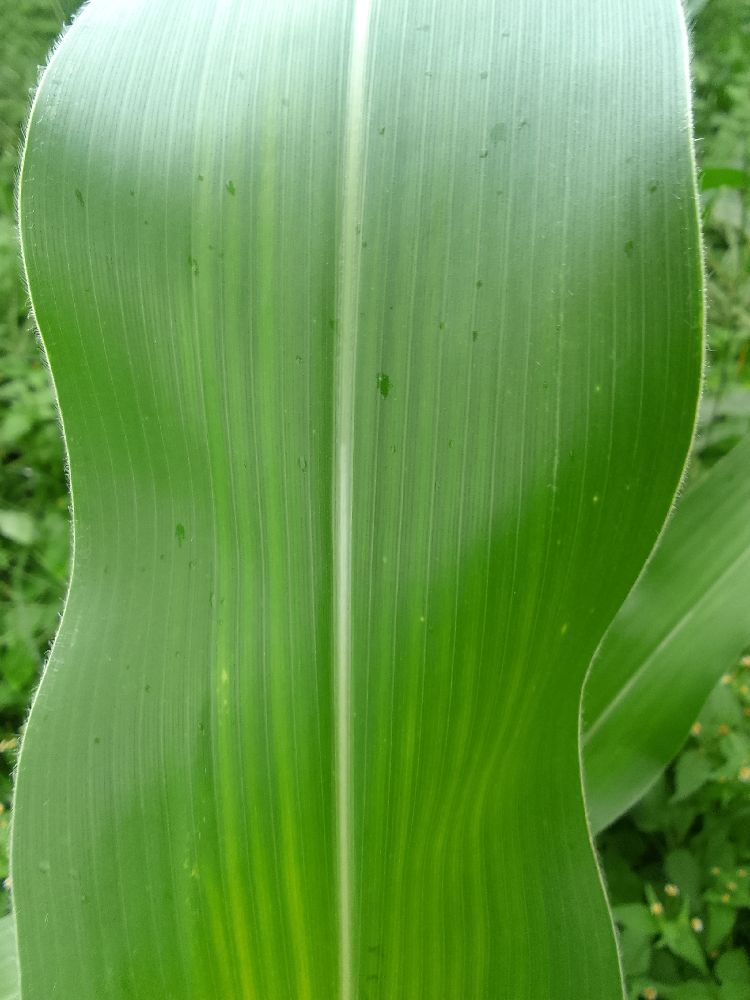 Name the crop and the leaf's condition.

maize, healthy
